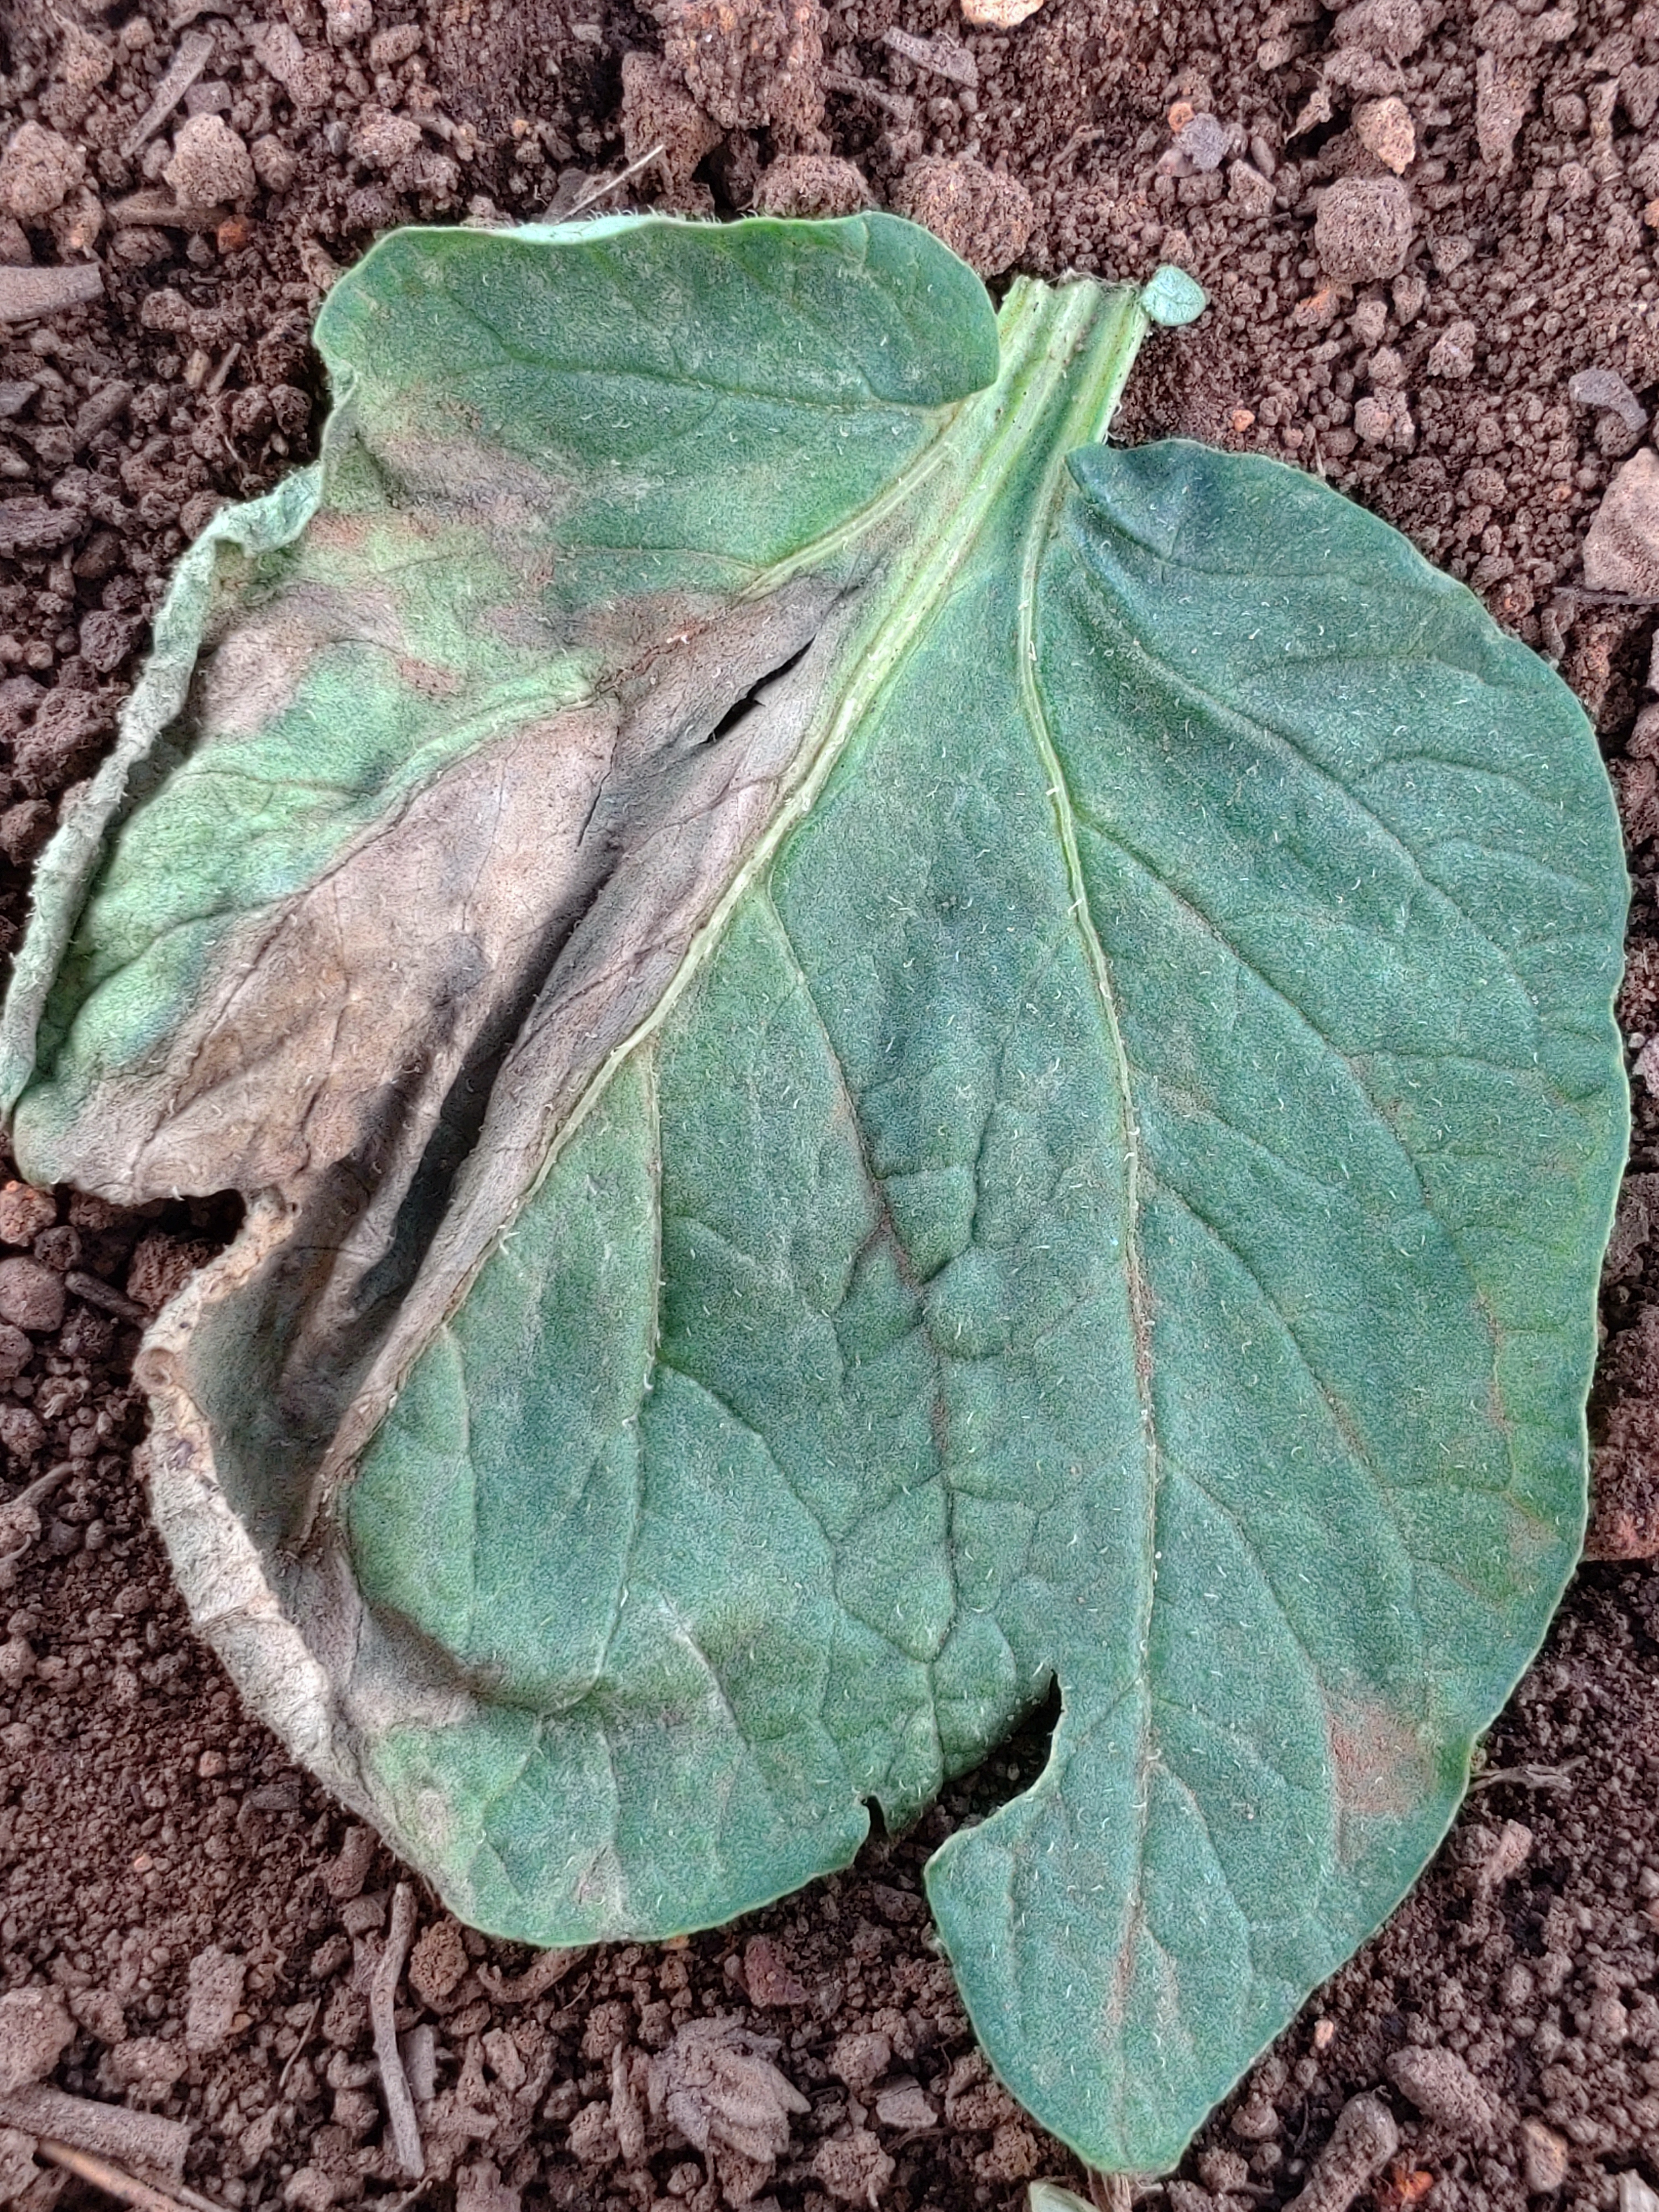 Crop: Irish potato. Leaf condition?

early blight
